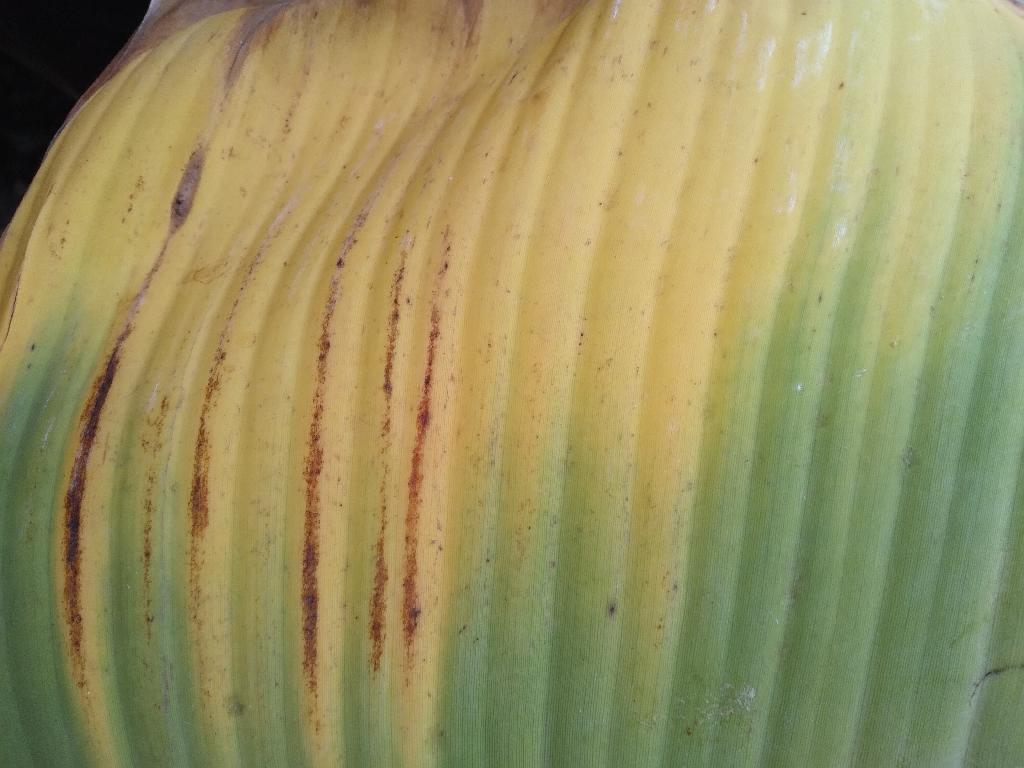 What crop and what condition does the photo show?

banana, fusarium wilt race 1
